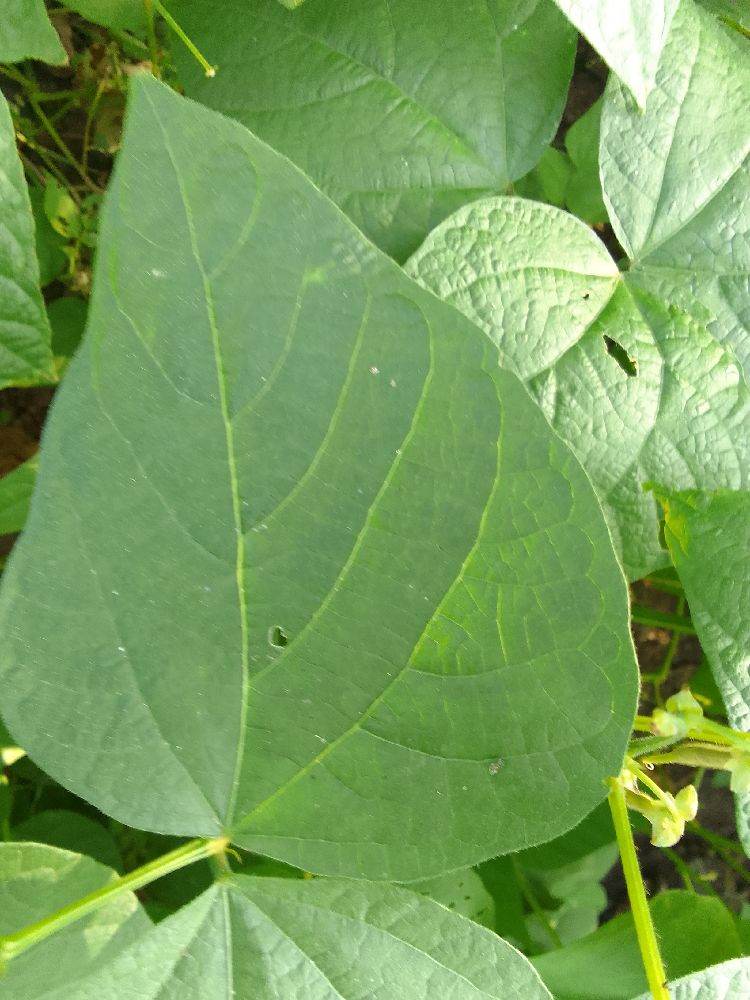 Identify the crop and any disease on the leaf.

common bean, healthy
